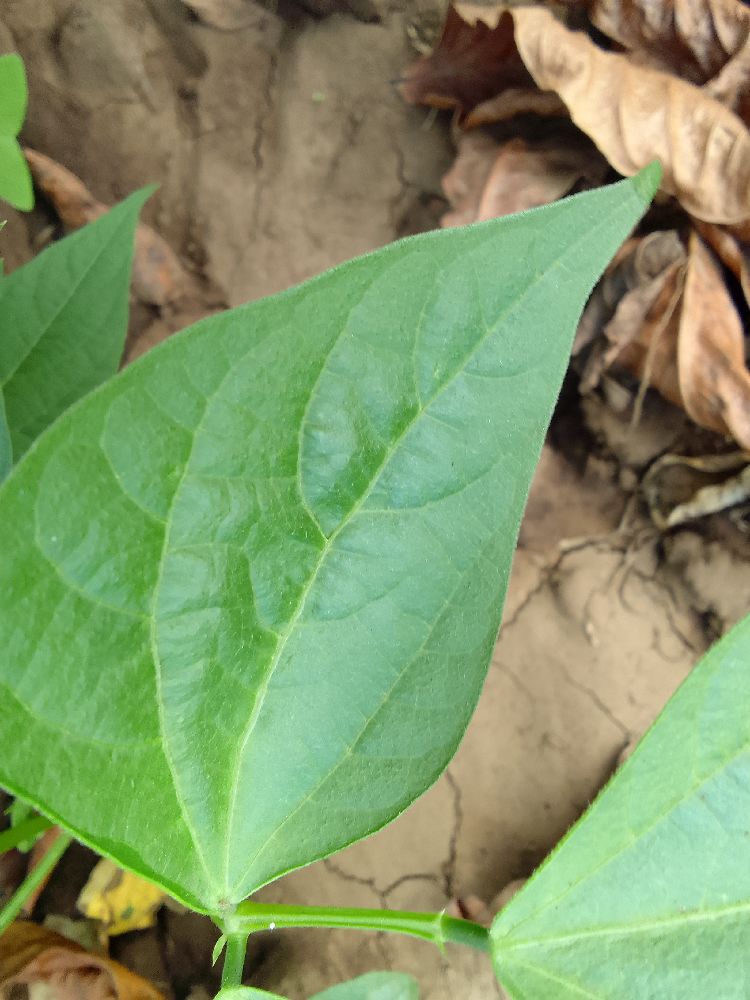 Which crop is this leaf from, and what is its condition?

common bean, healthy
